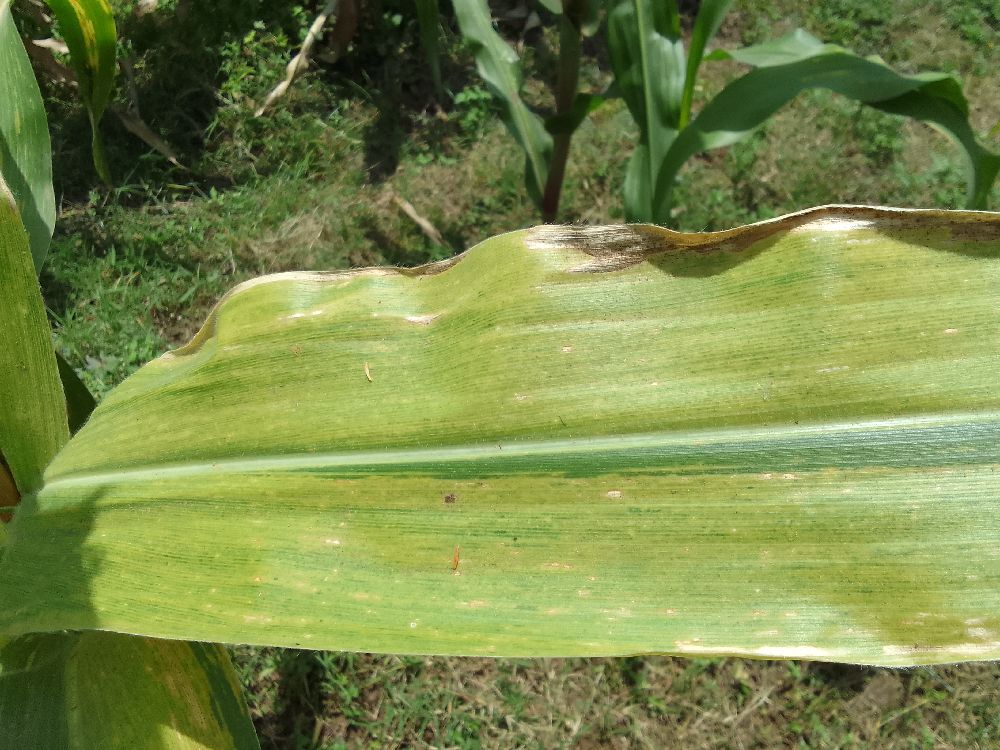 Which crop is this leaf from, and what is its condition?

maize, maize lethal necrosis
